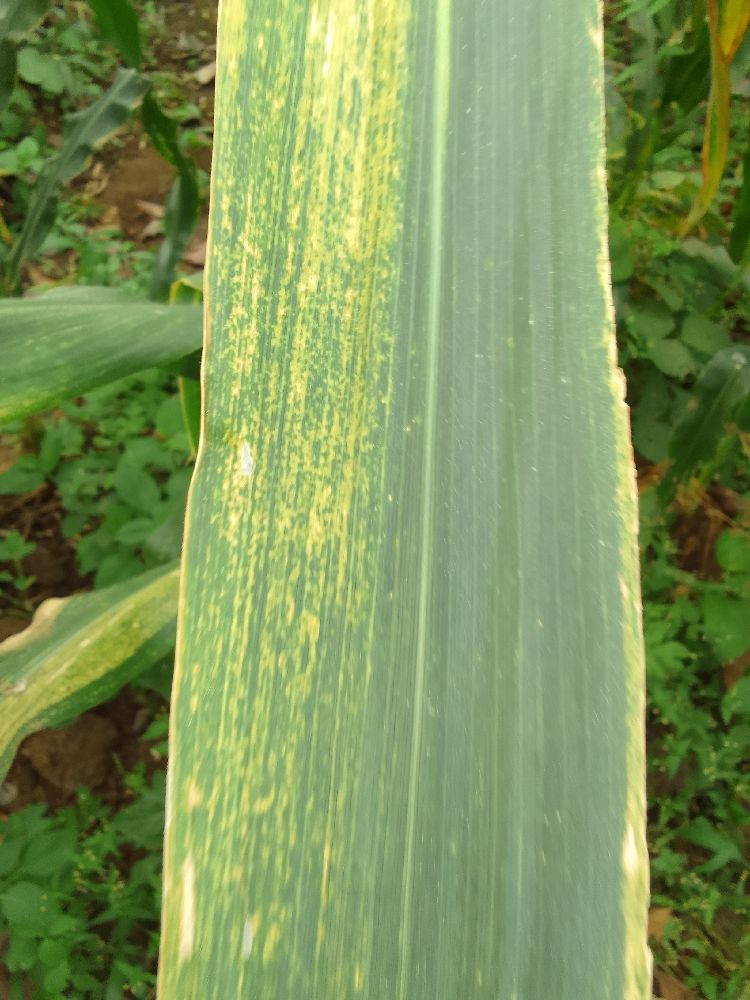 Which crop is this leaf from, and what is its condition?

maize, maize lethal necrosis
